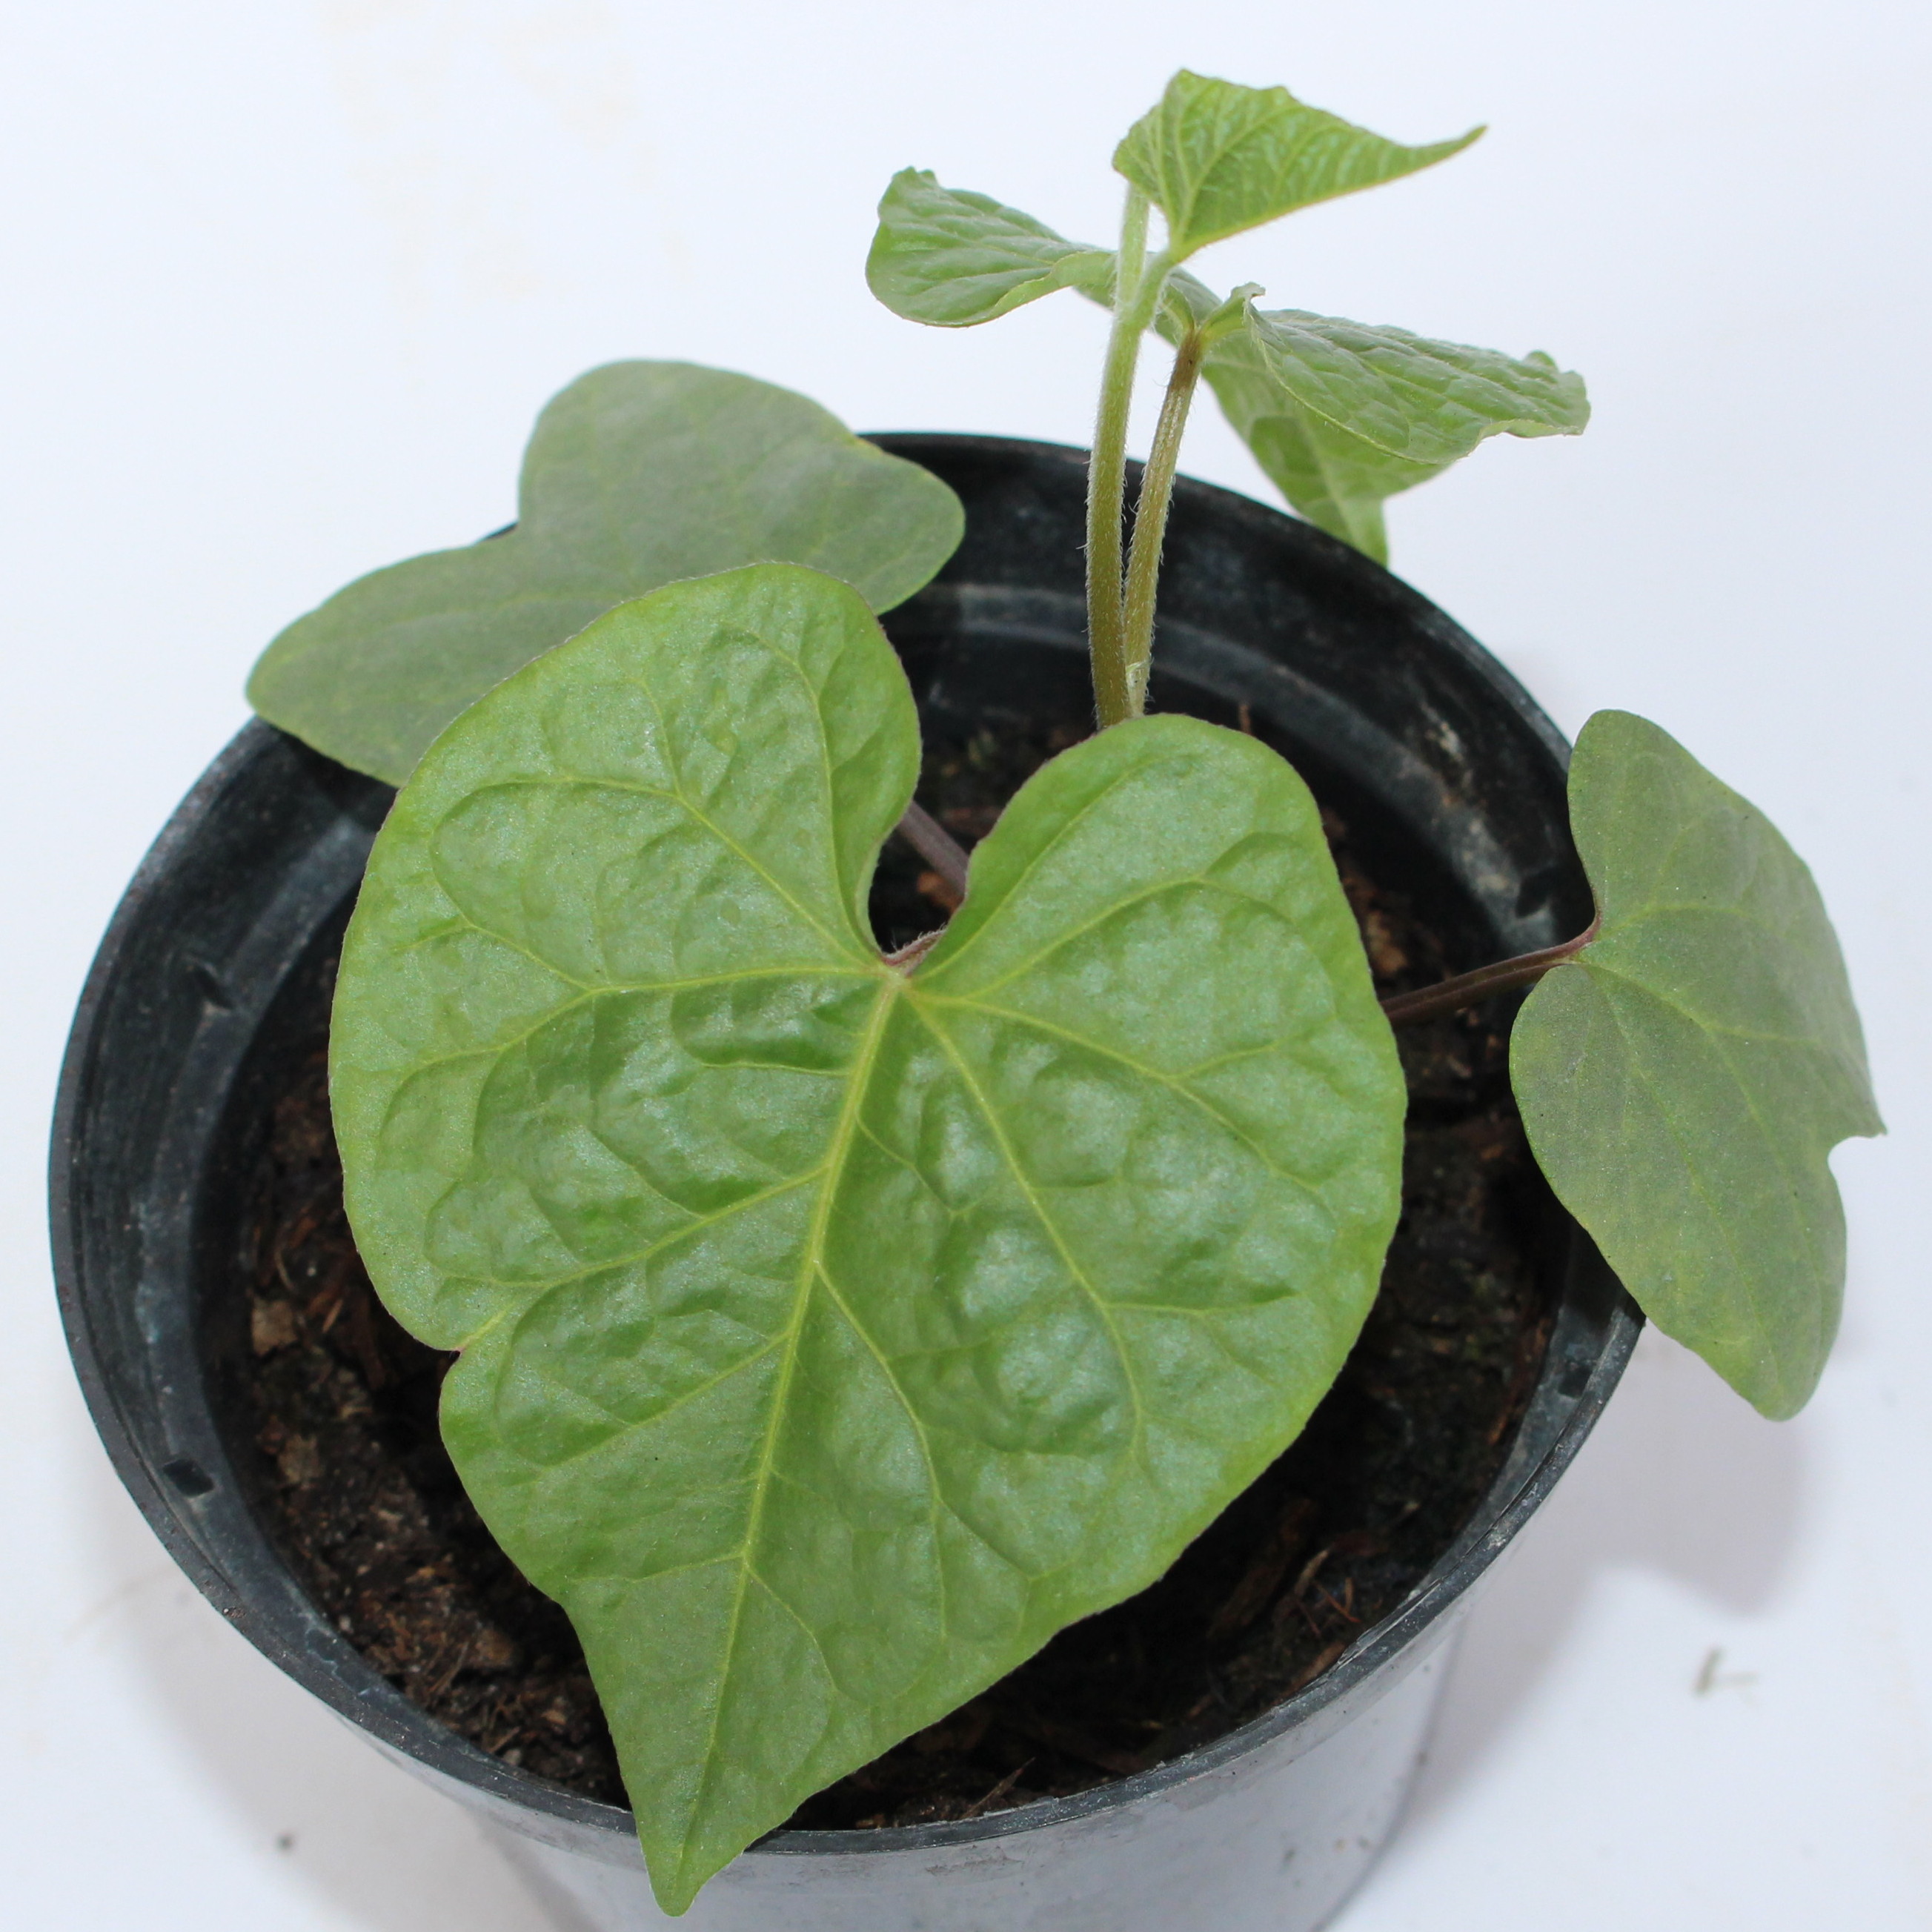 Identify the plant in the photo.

Convolvulus arvensis
